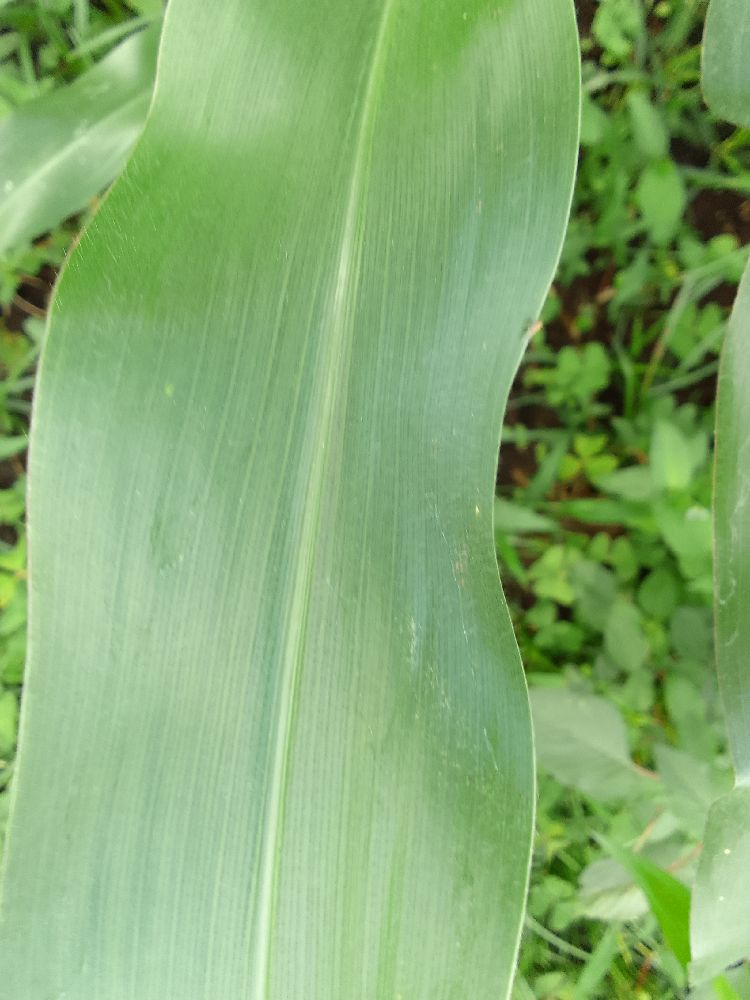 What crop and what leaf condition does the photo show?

maize, healthy
